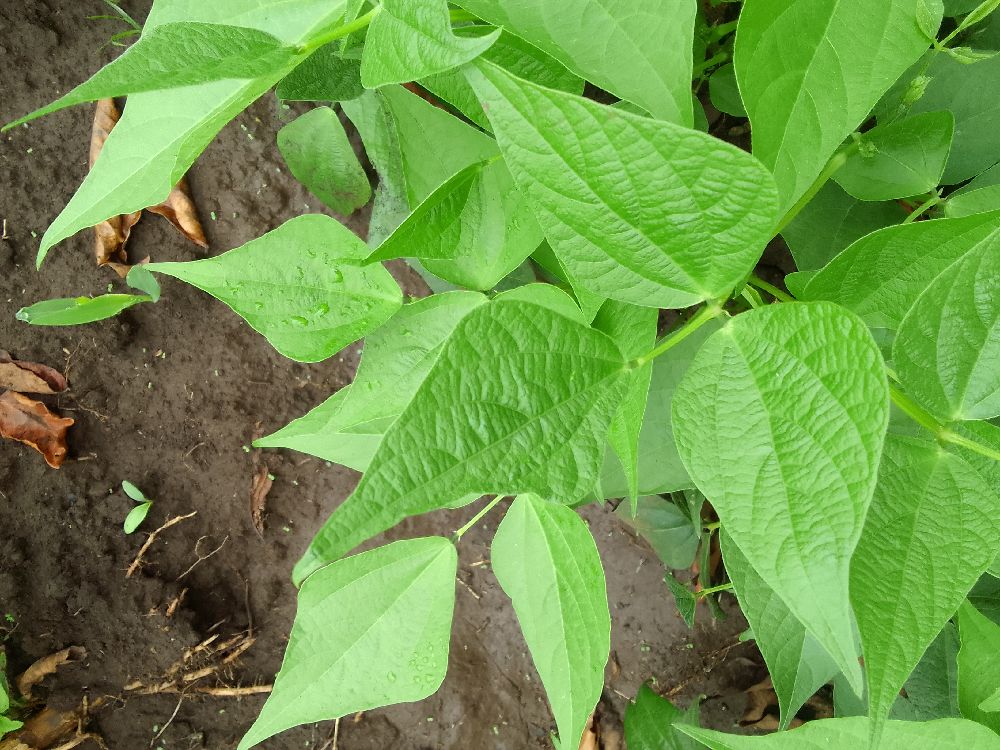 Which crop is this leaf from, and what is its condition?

common bean, healthy
